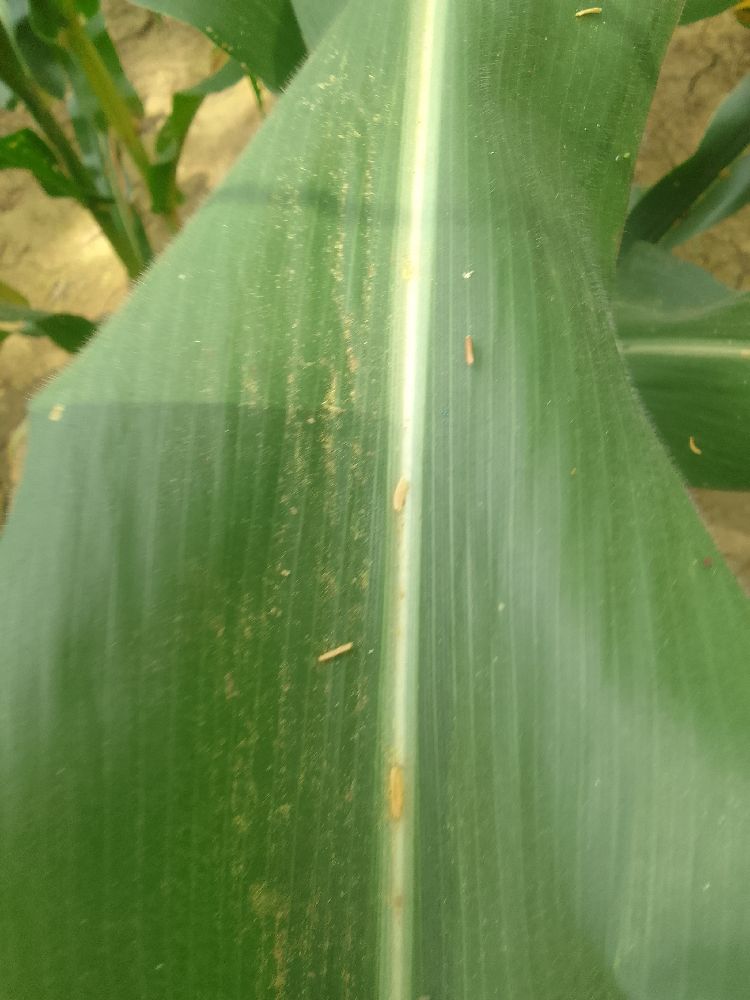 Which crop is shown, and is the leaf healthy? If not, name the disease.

maize, healthy
